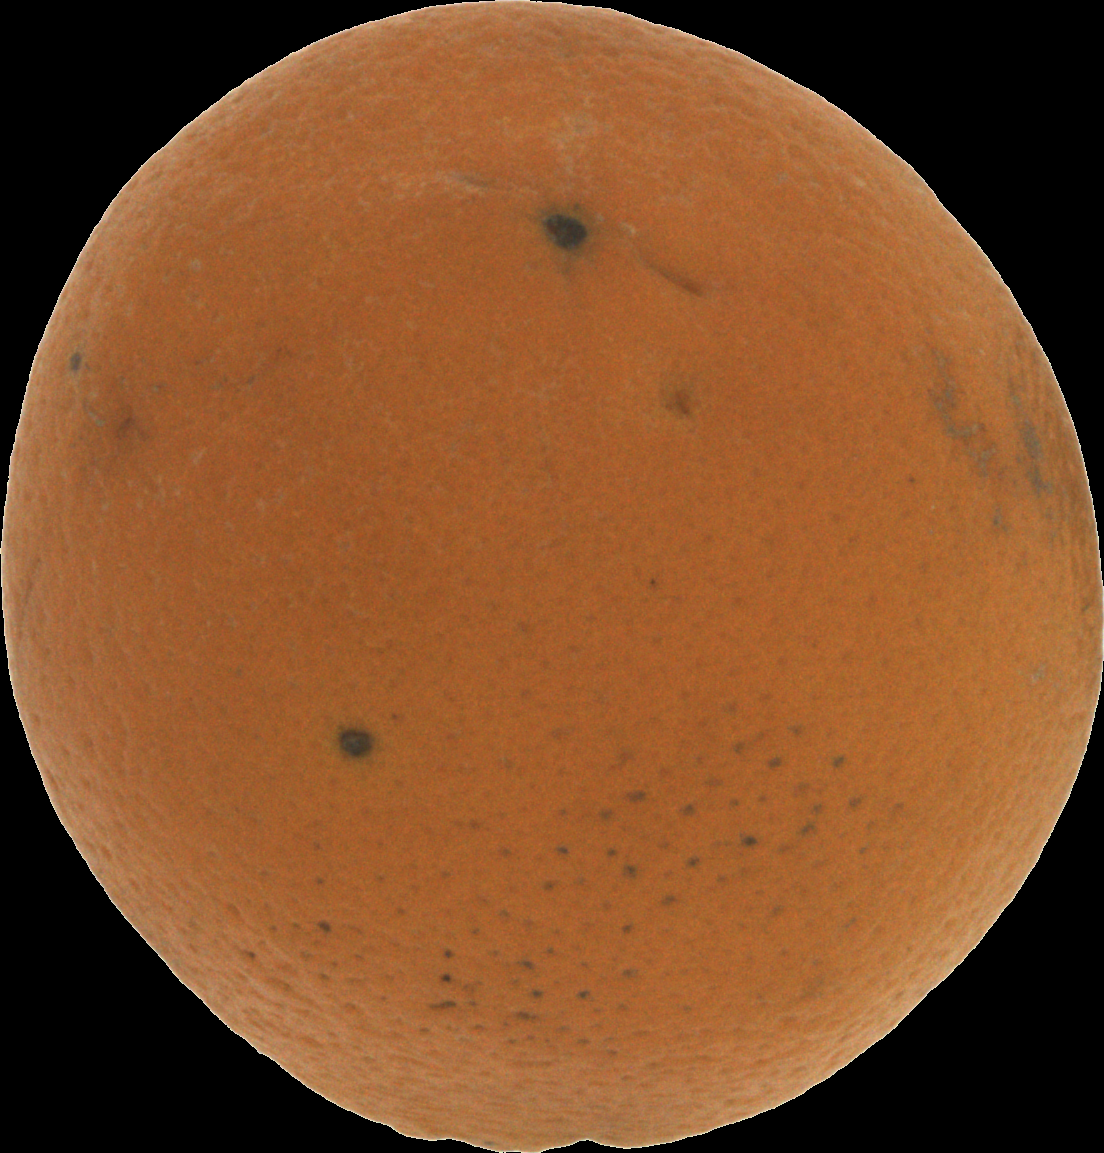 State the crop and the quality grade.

orange, bad
